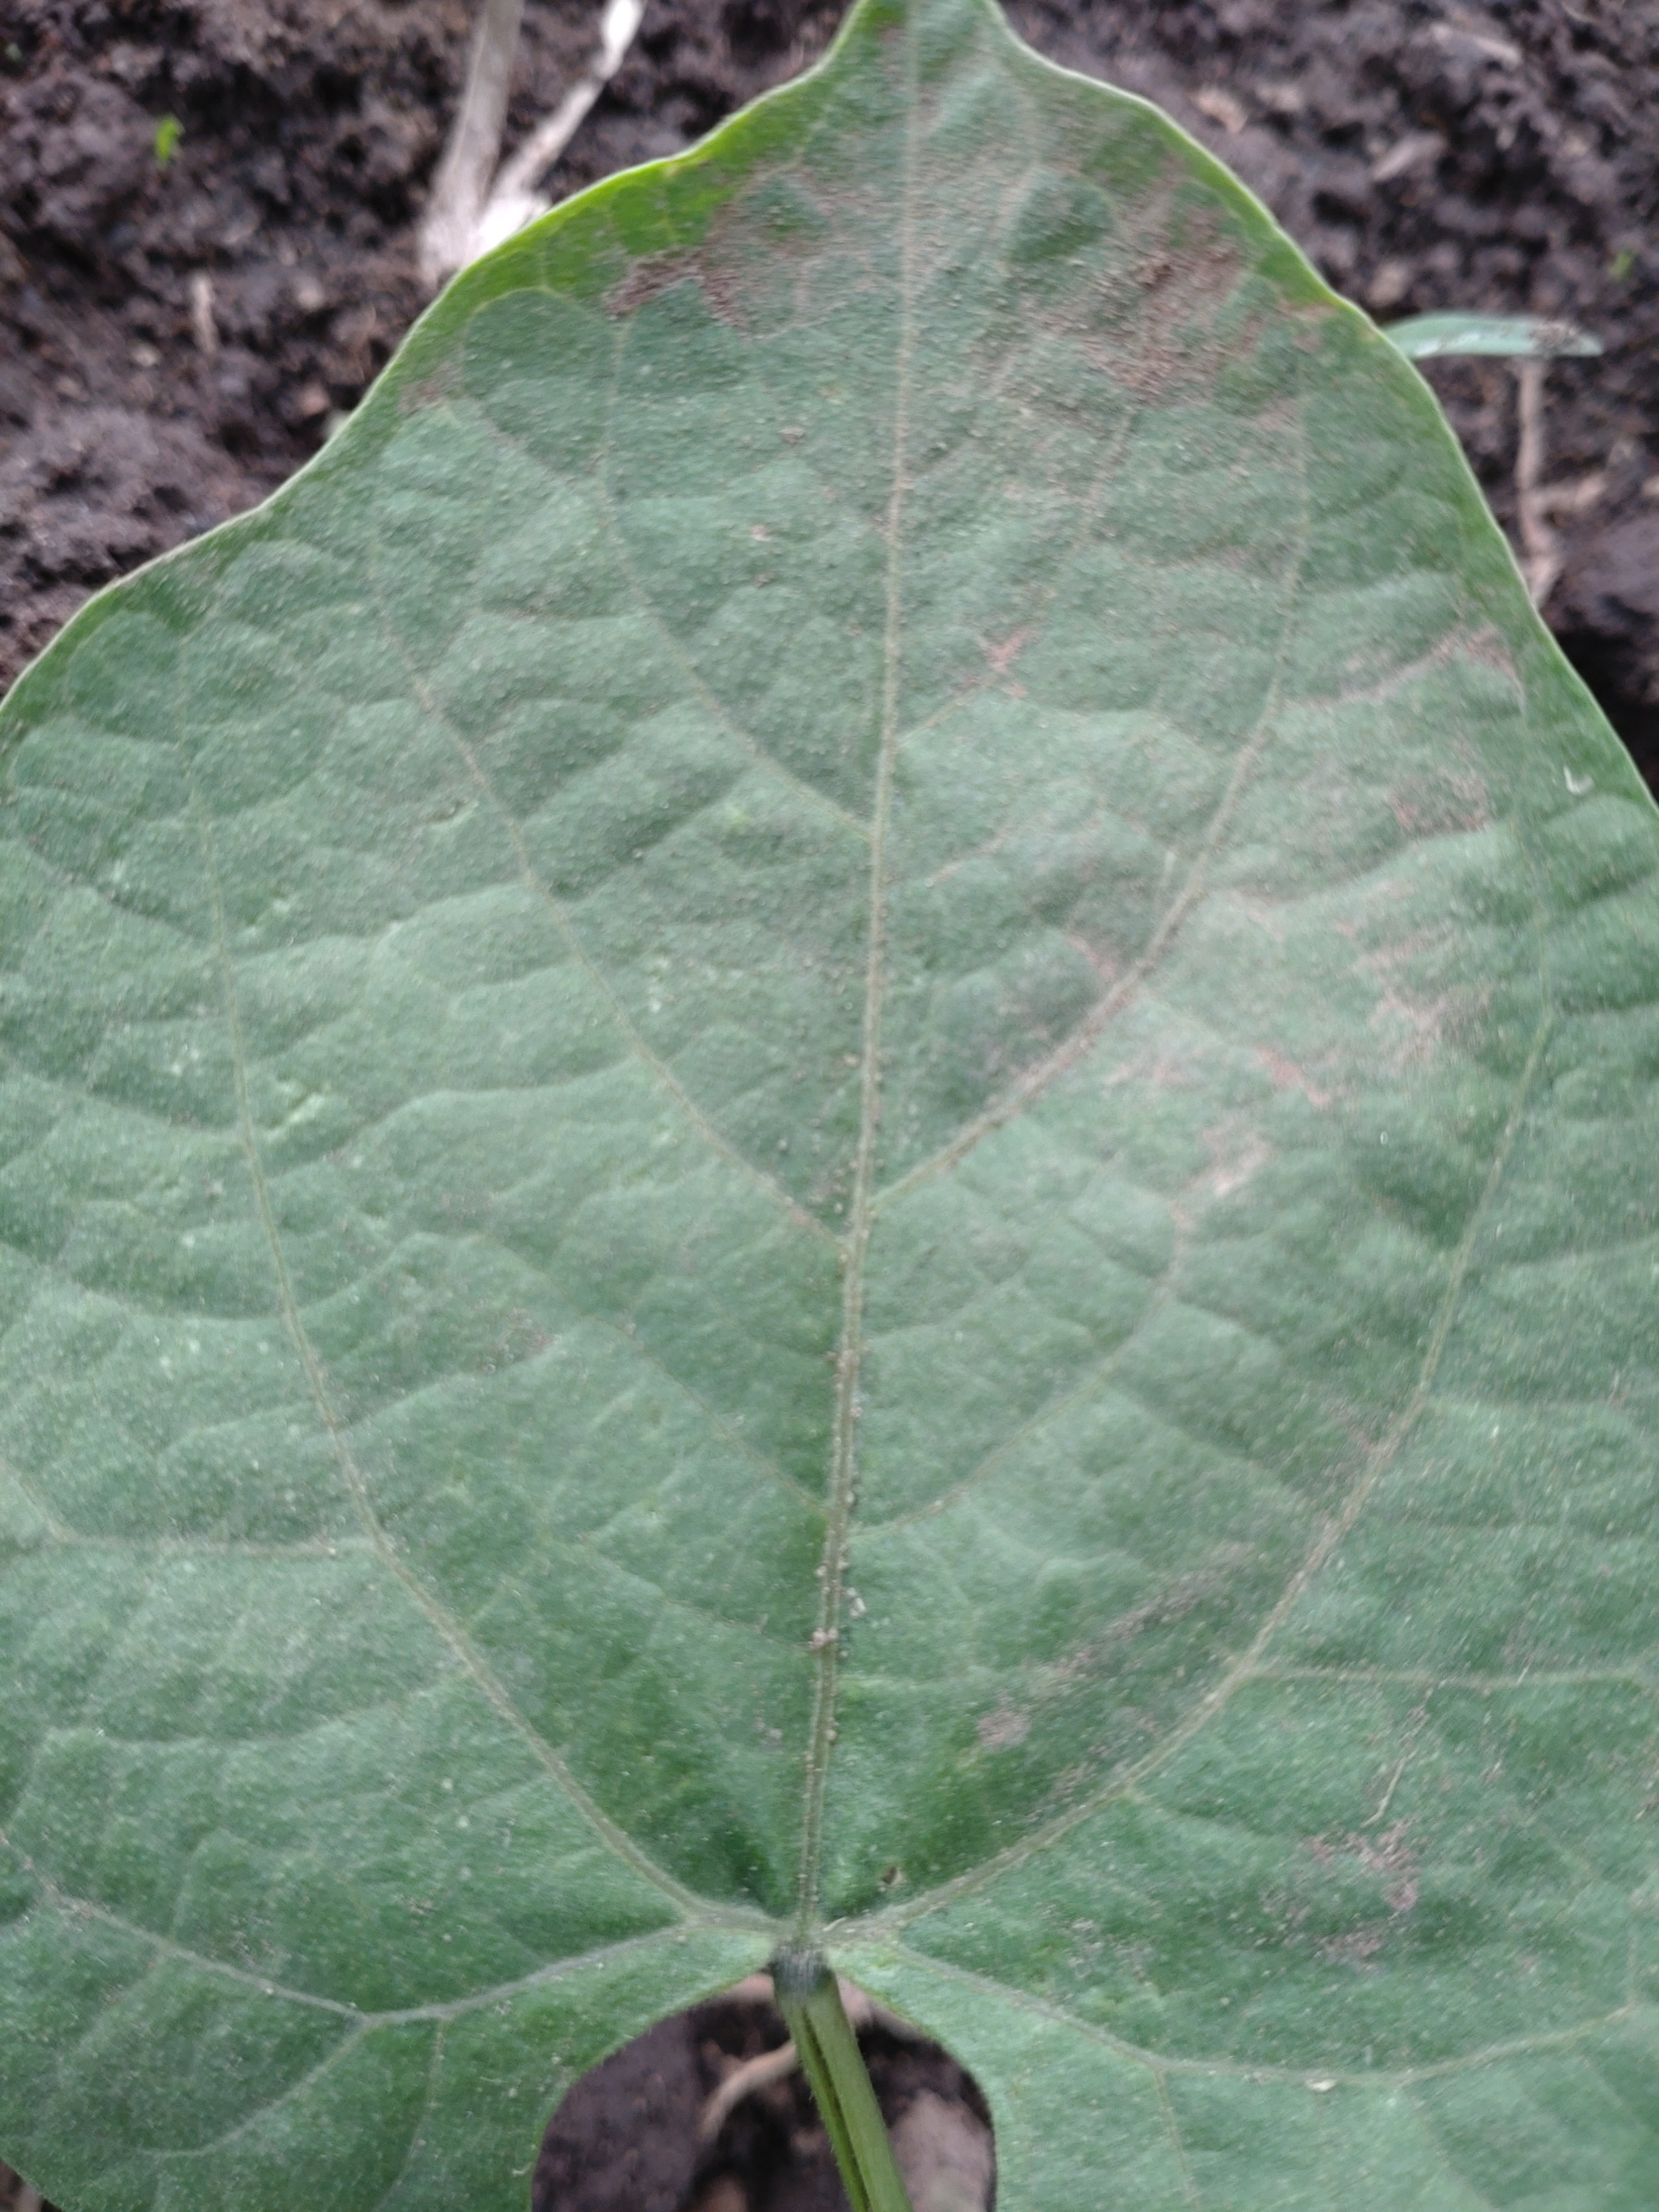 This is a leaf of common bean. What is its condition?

healthy
